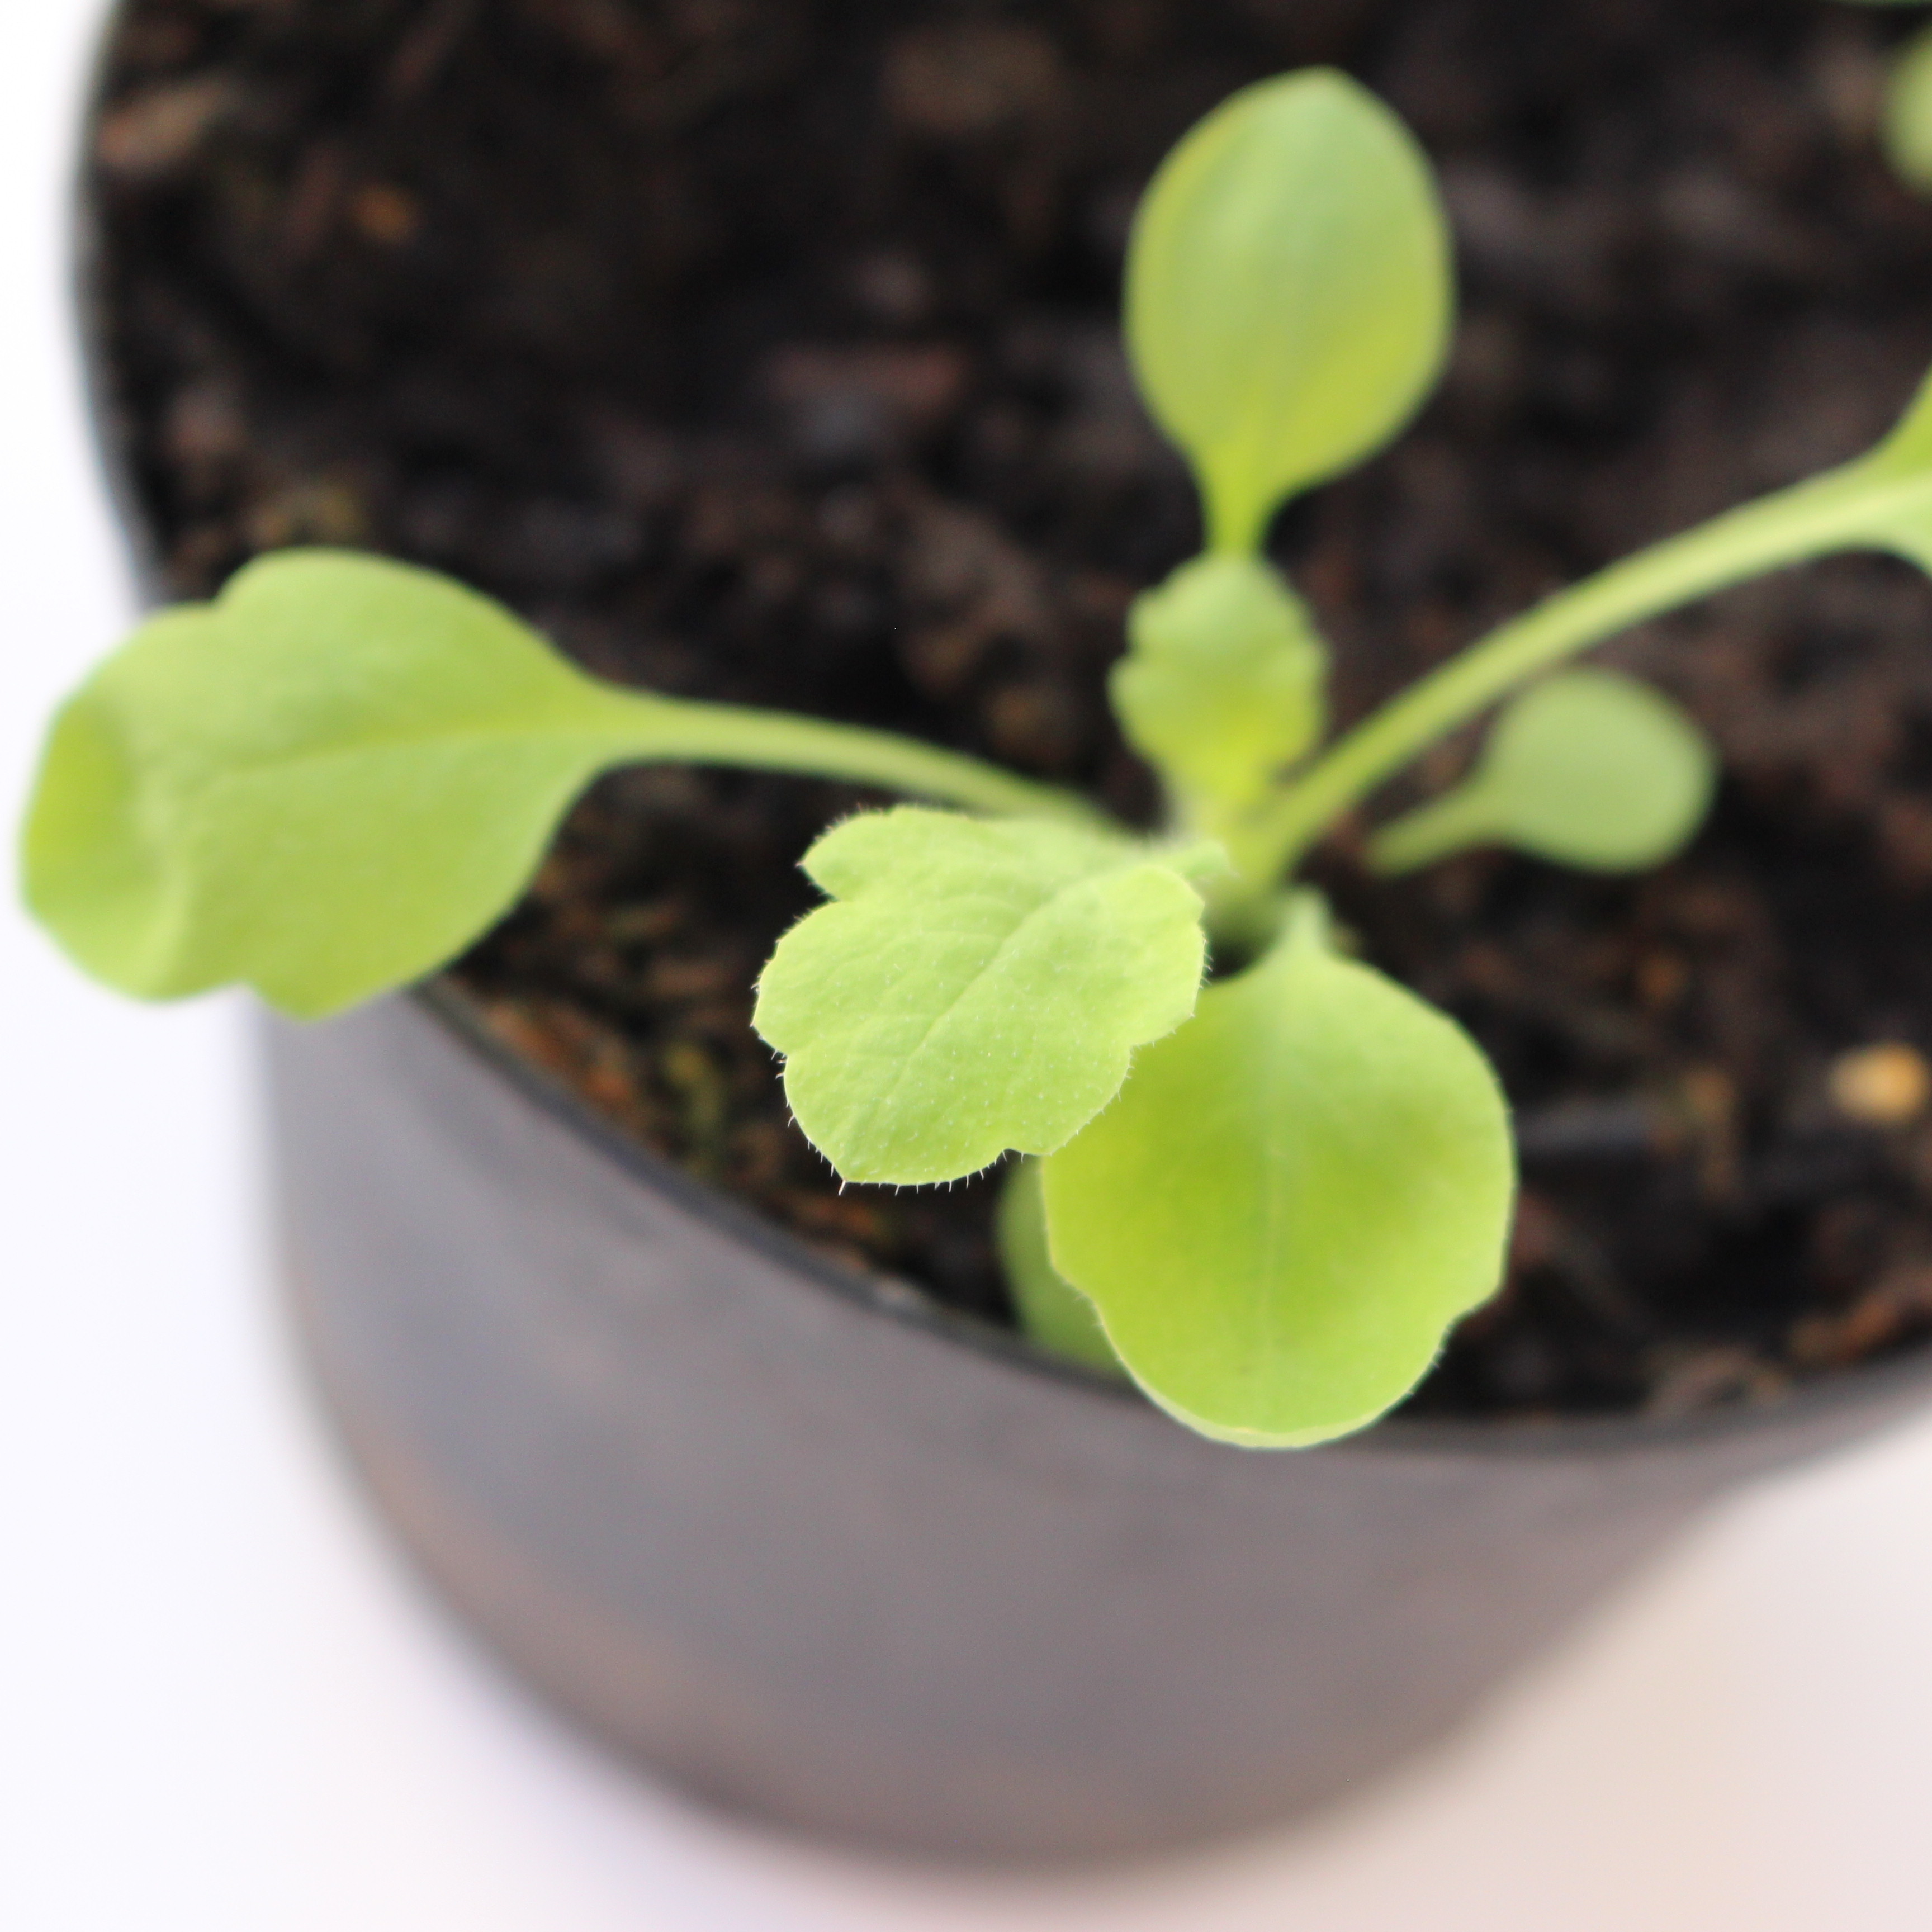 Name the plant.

Papaver rhoeas
